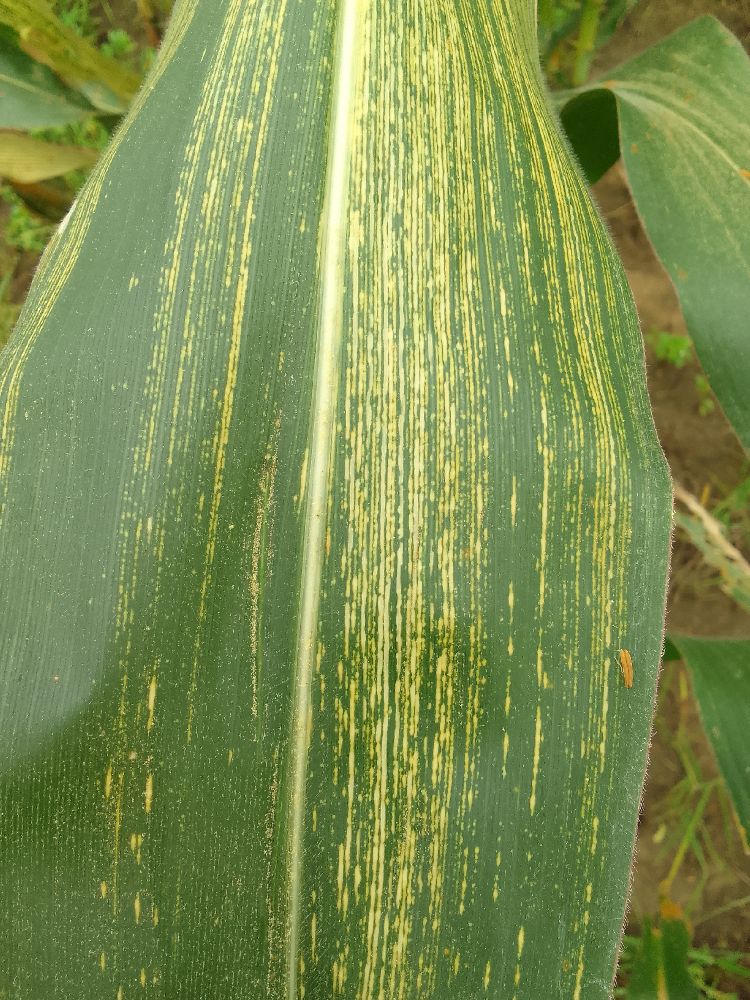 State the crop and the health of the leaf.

maize, maize streak virus
